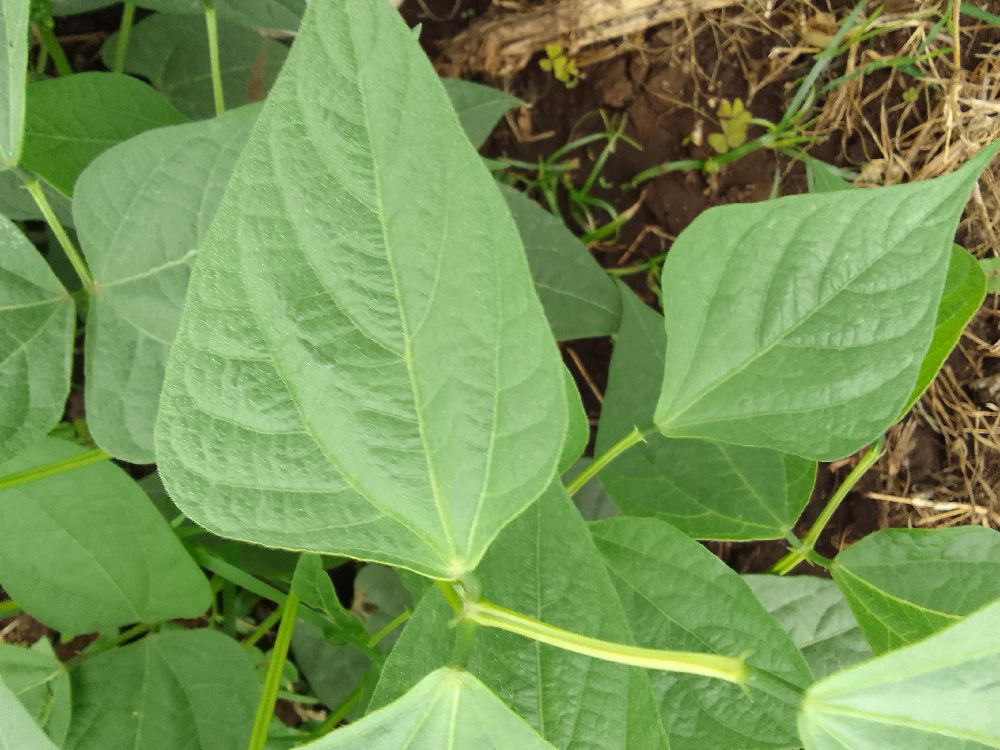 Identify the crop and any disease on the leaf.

common bean, healthy
